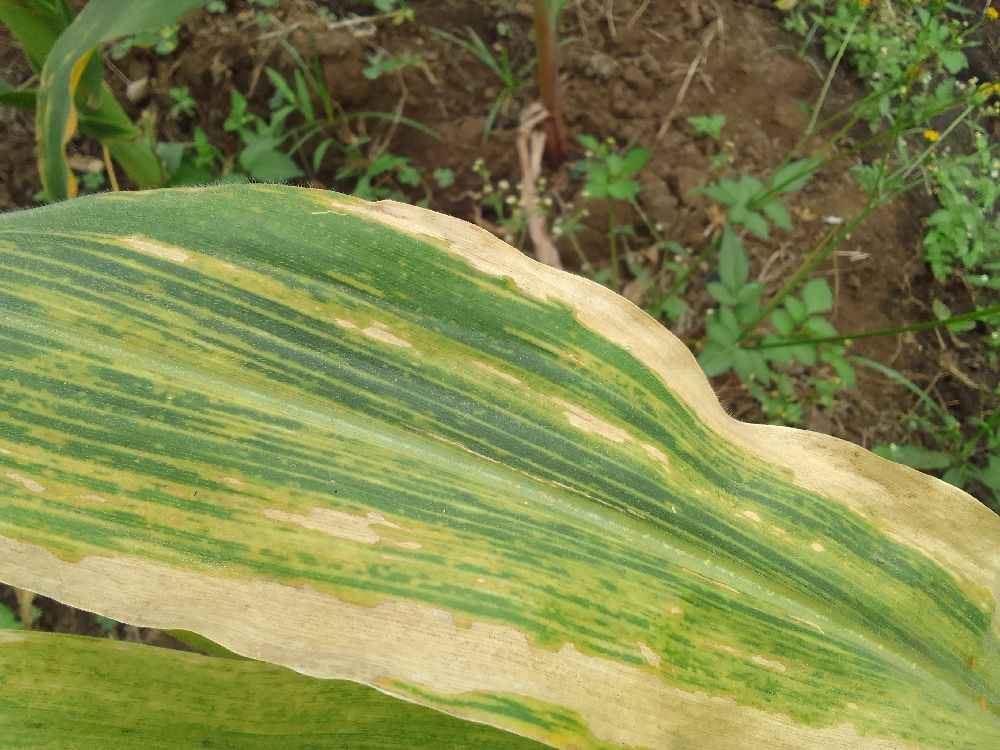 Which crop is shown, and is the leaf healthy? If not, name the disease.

maize, maize lethal necrosis
